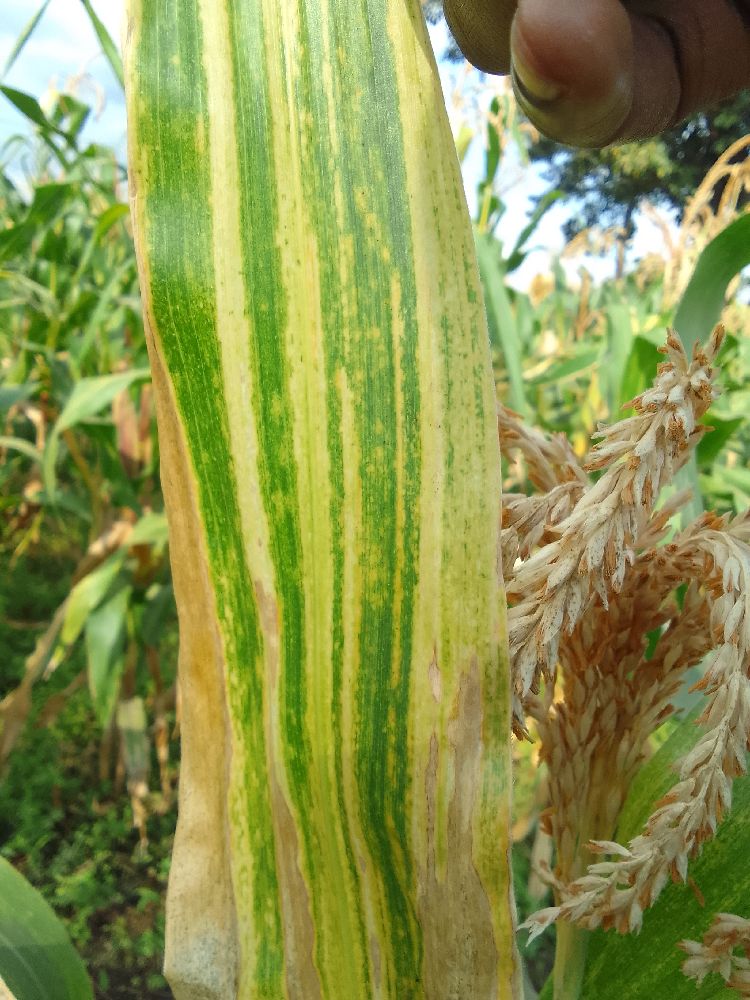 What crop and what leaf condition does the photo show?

maize, maize lethal necrosis
